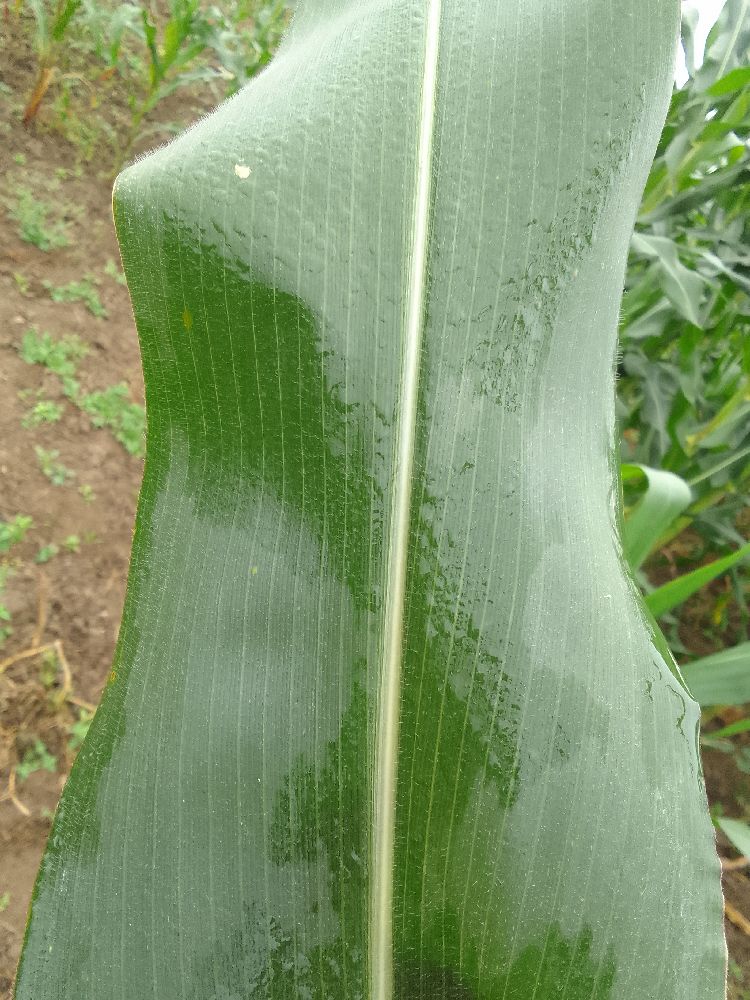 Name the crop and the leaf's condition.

maize, healthy
